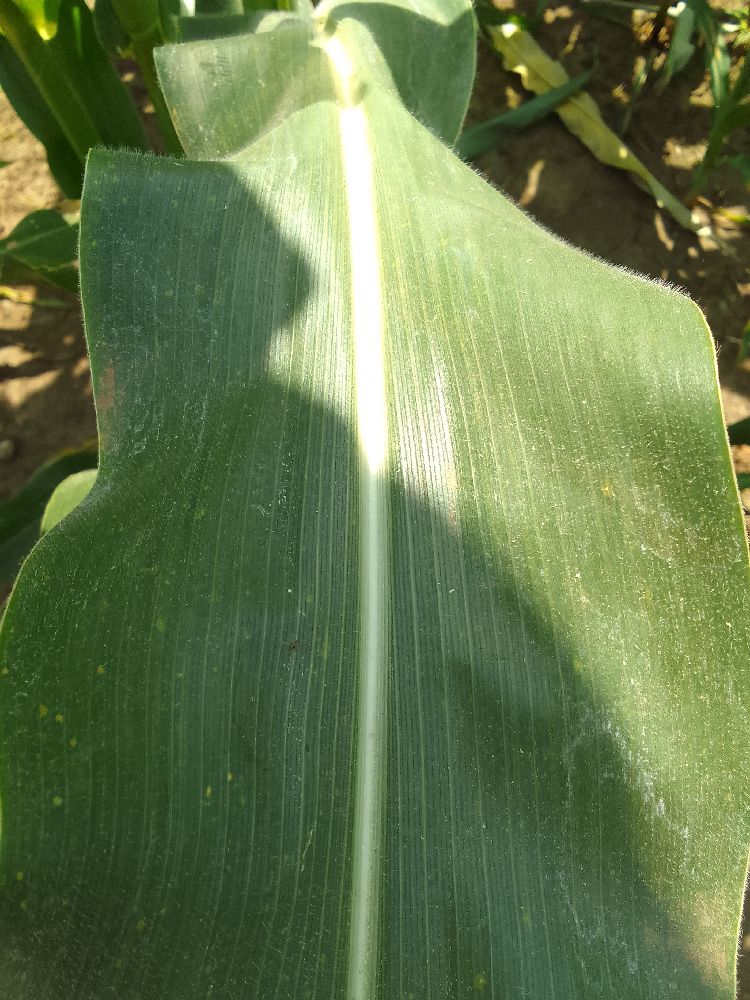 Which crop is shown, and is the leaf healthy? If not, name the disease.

maize, healthy
